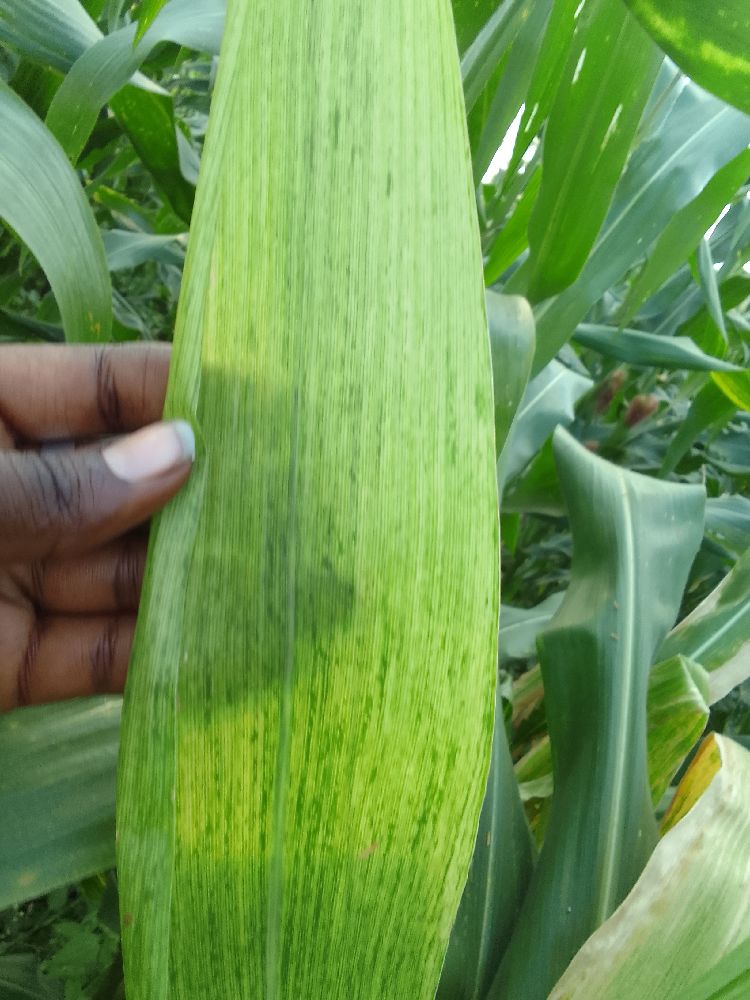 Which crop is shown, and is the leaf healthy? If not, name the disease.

maize, maize lethal necrosis
